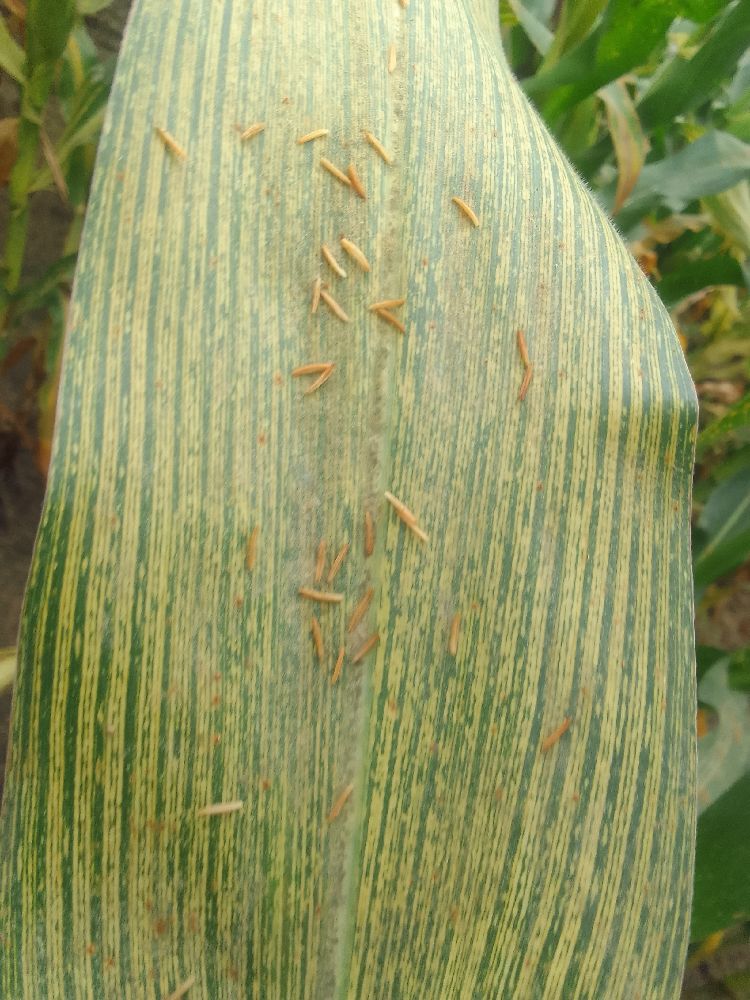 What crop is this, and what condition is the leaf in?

maize, maize streak virus
